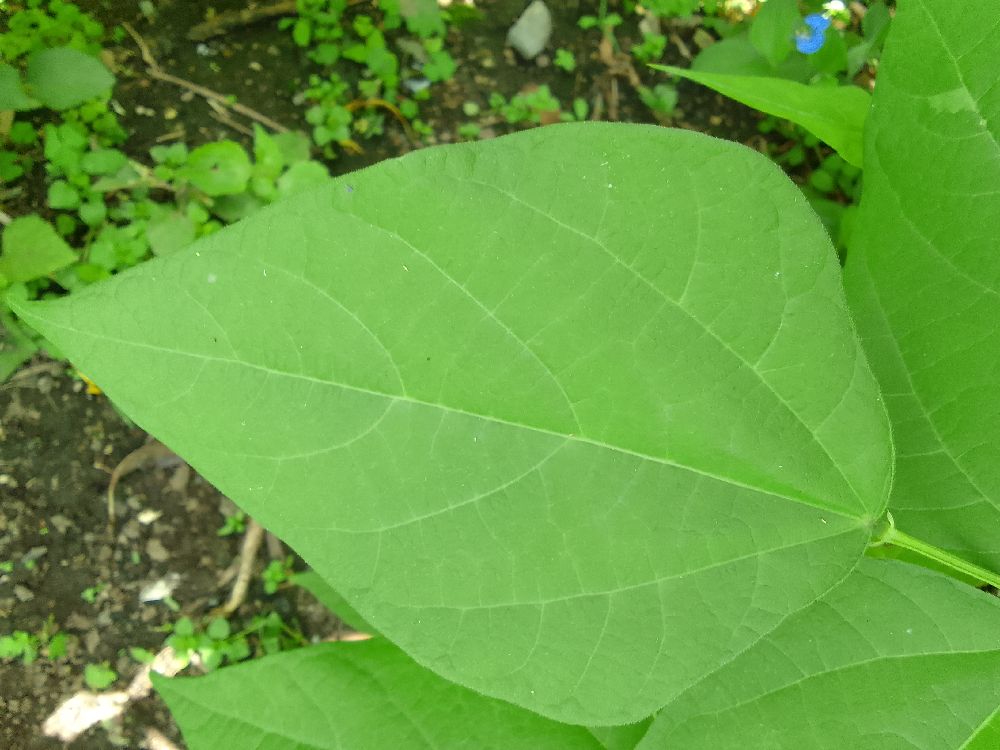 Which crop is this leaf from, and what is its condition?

common bean, healthy
